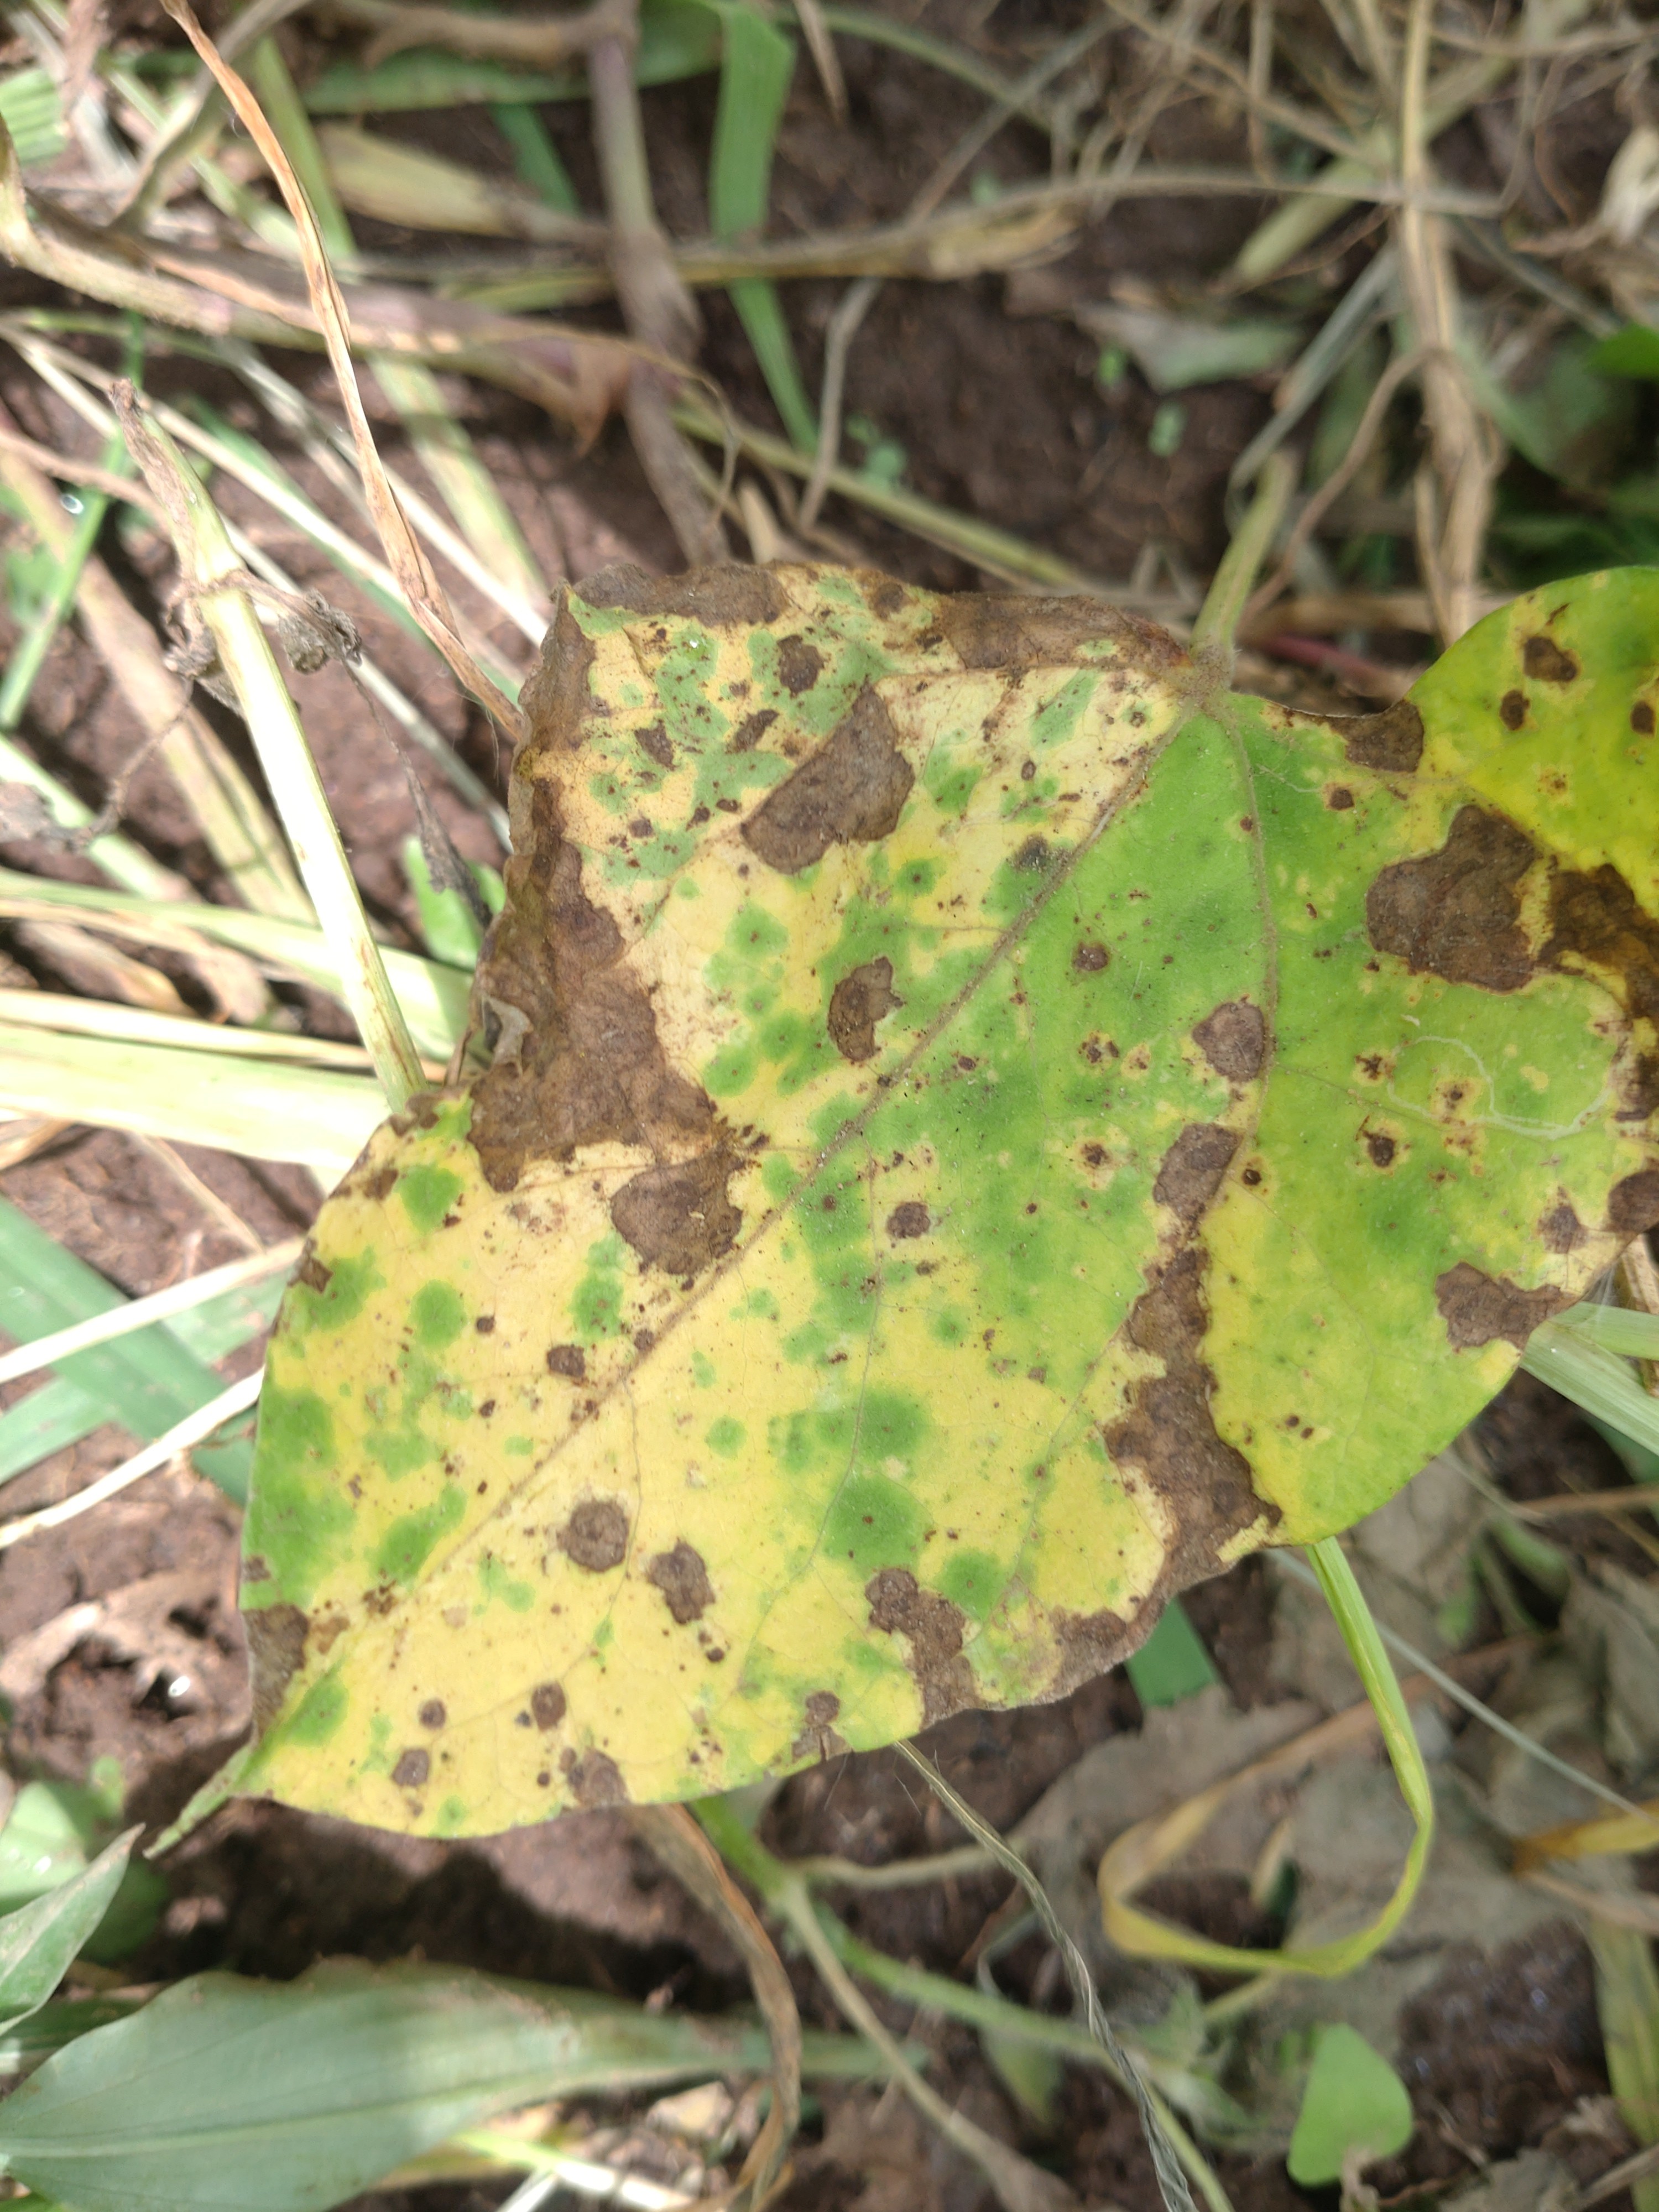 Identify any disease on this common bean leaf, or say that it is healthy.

rust
